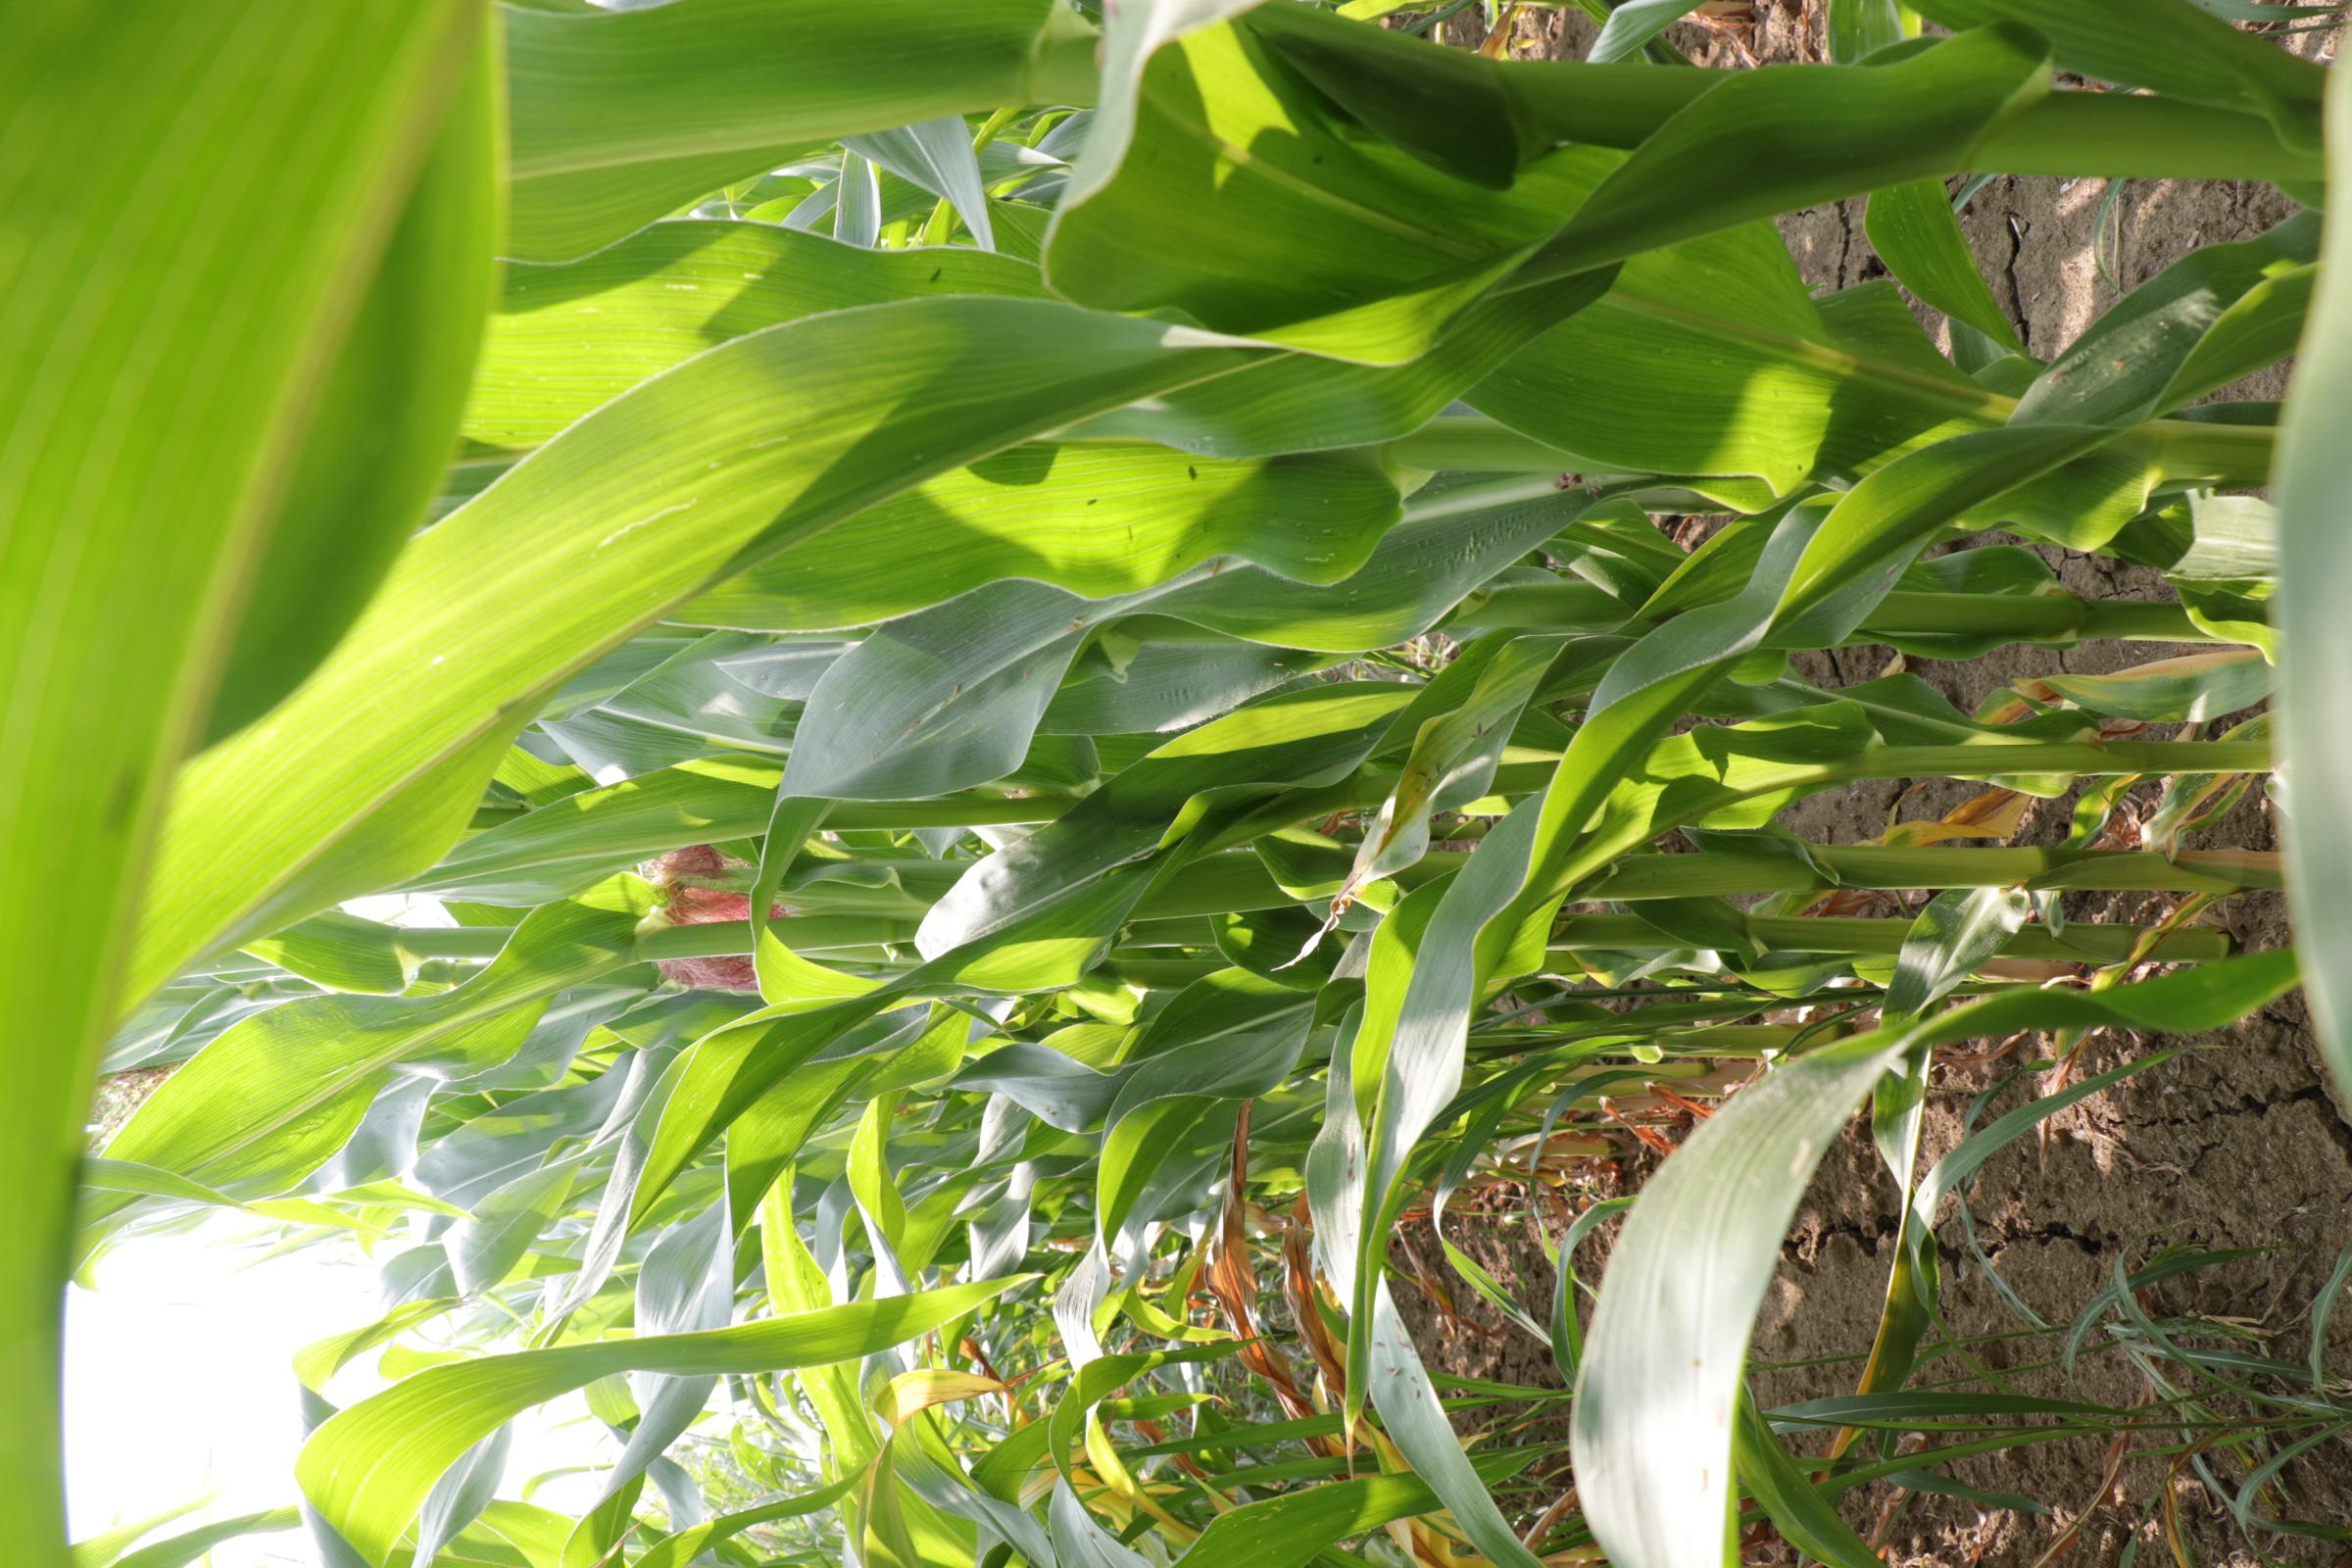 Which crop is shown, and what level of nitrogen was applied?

maize, reduced nitrogen fertilisation
